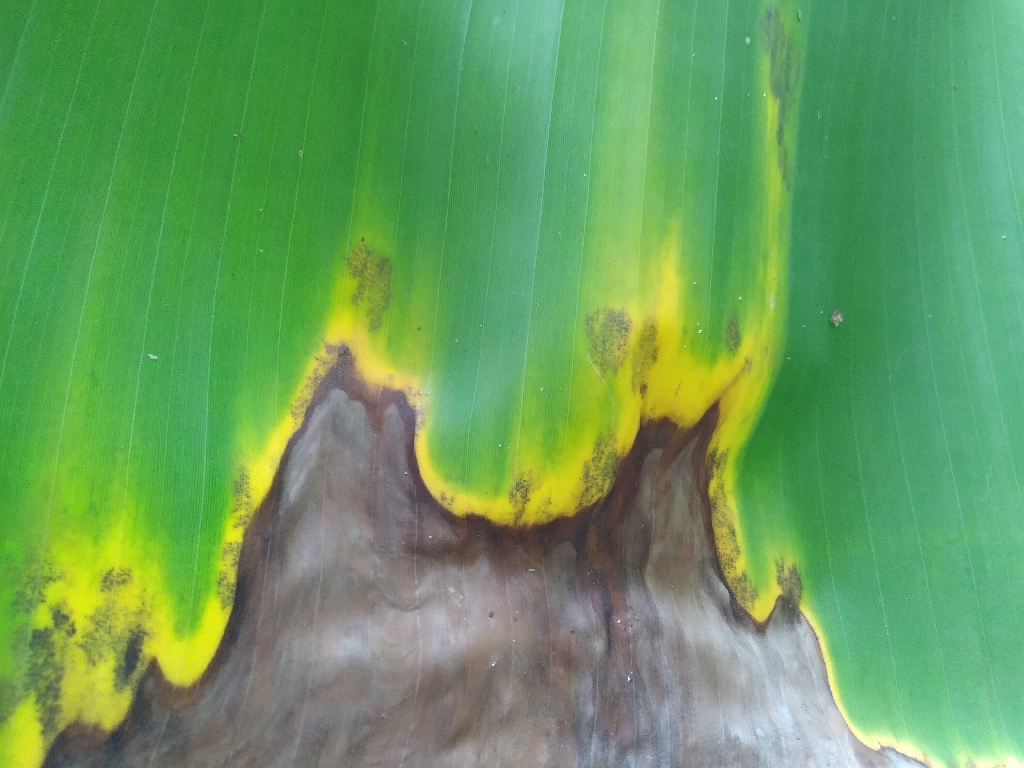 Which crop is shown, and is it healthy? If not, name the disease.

banana, black sigatoka
